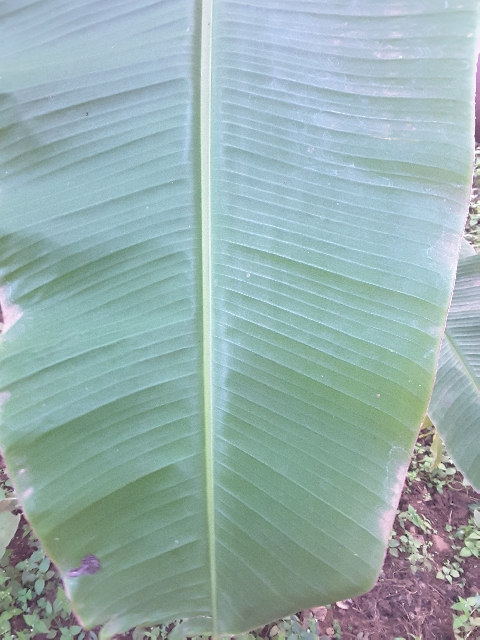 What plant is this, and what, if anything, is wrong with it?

banana, healthy
